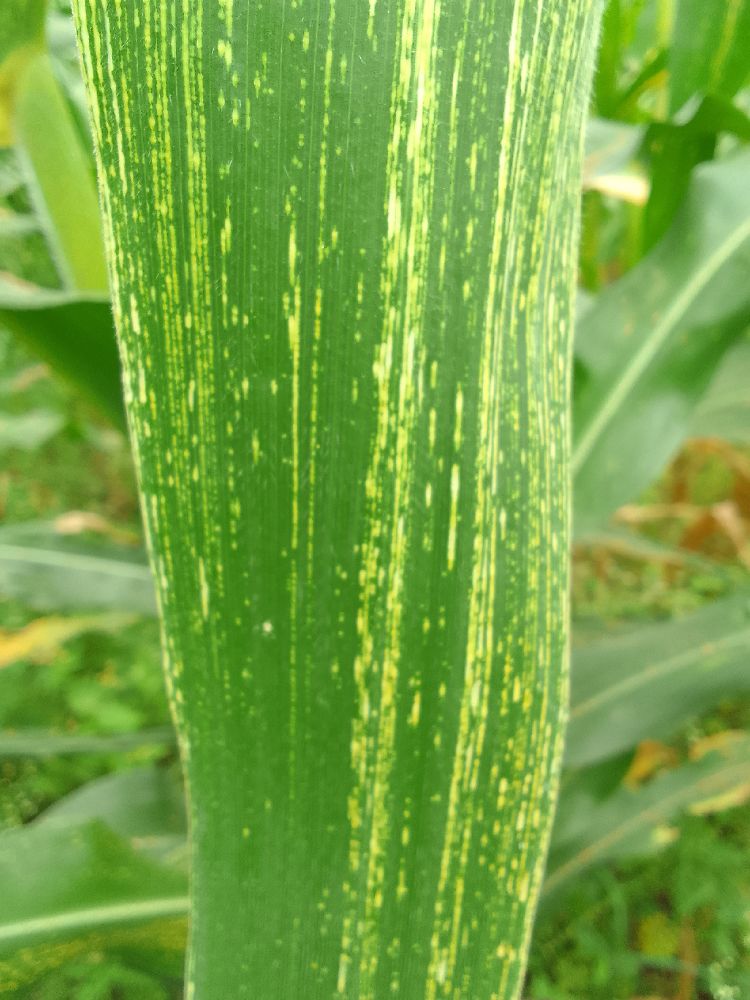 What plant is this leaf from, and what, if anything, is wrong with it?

maize, maize streak virus
